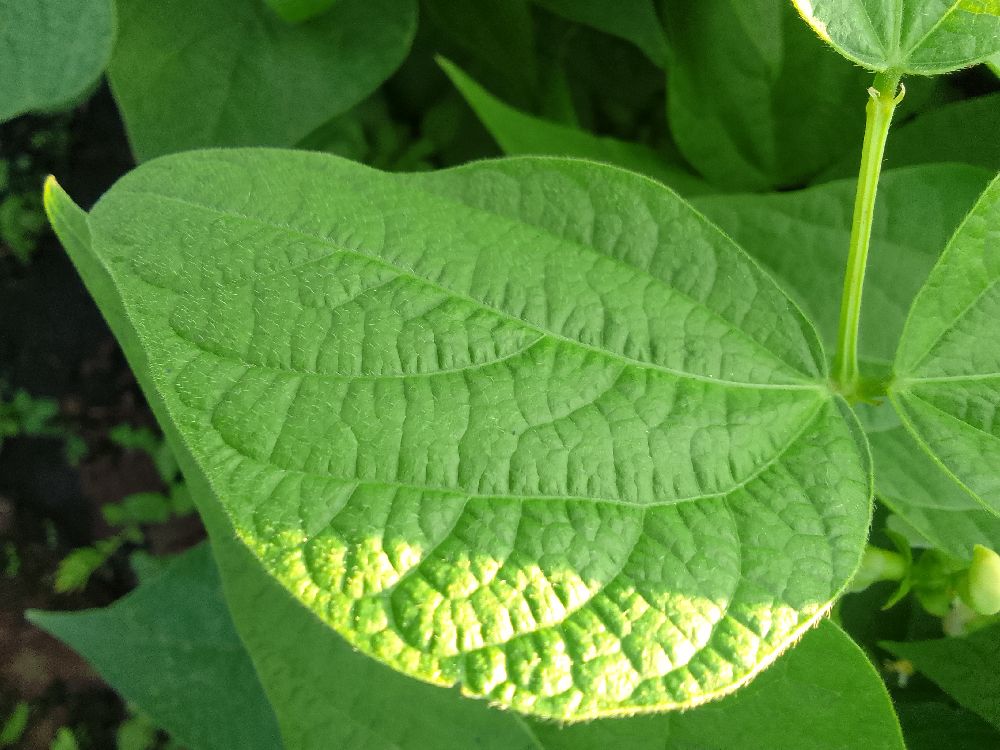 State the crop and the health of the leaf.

common bean, healthy
